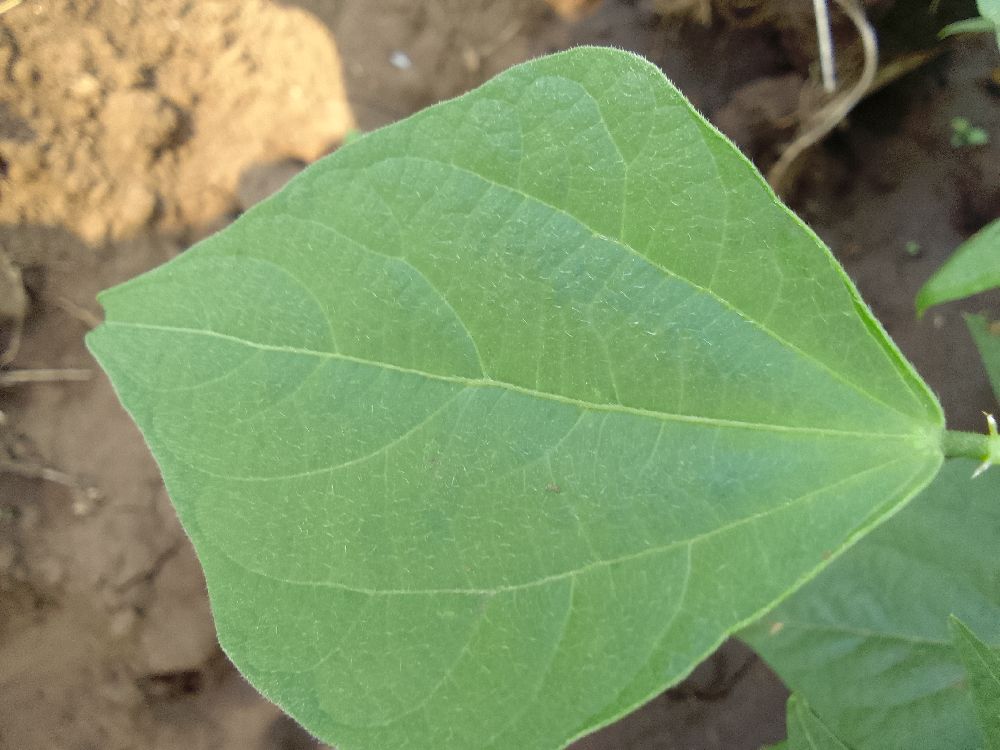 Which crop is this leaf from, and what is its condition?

common bean, healthy
